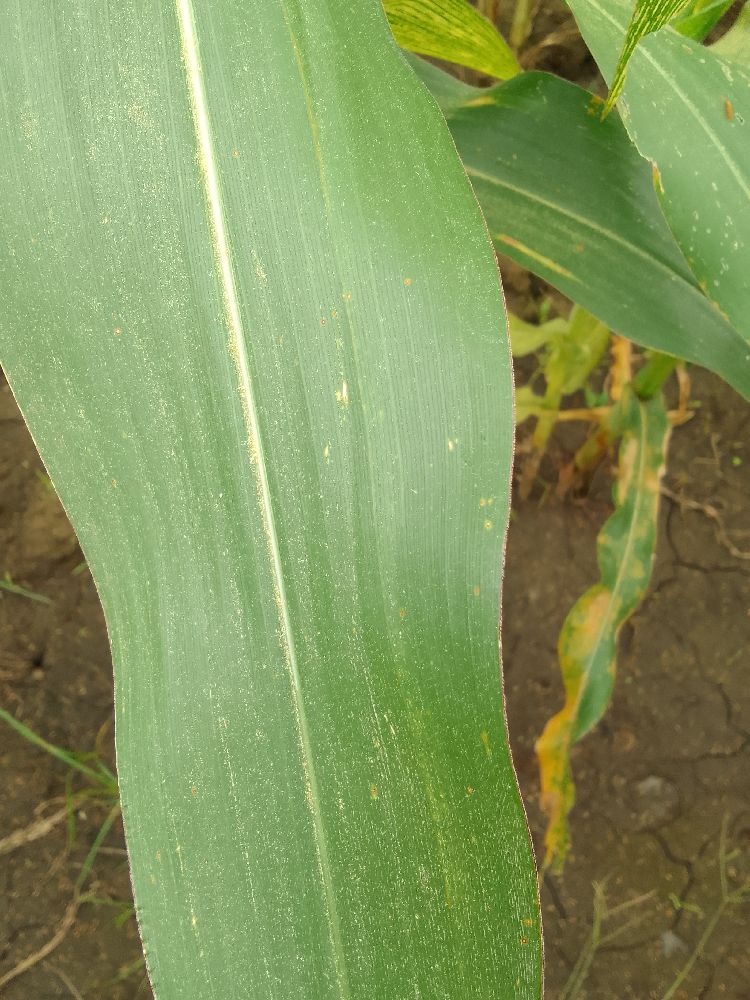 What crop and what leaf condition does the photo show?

maize, healthy
